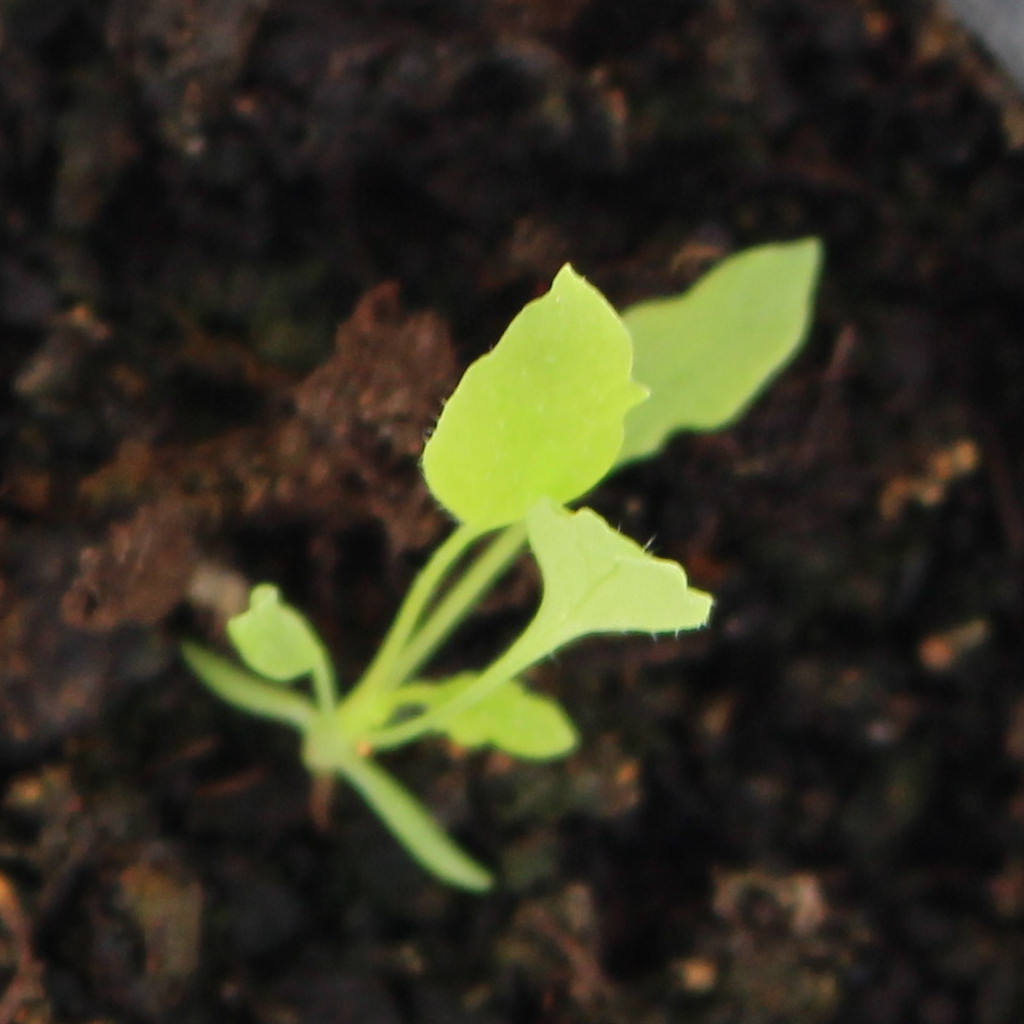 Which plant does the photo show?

Papaver rhoeas
